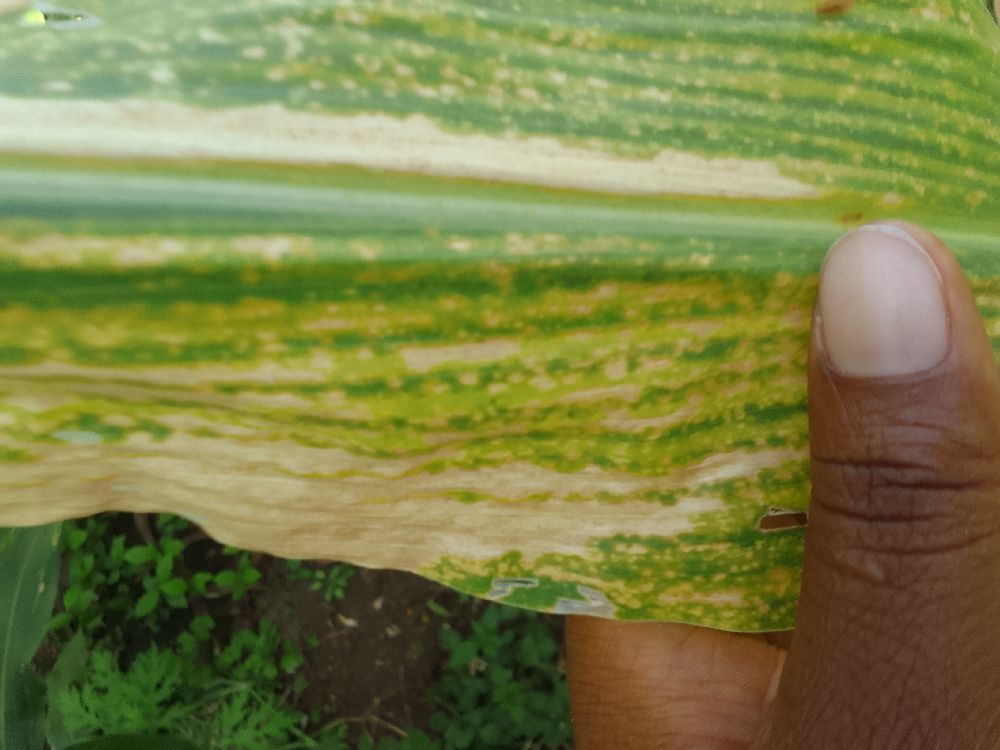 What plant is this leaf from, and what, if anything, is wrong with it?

maize, maize lethal necrosis
